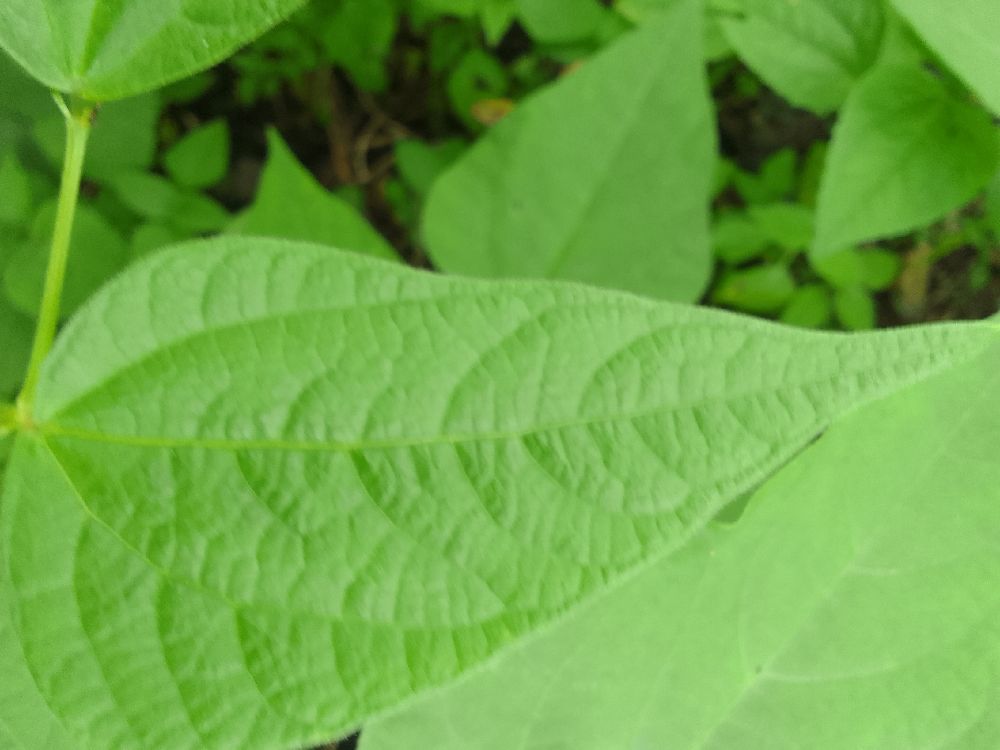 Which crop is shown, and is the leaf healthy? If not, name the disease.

common bean, healthy
